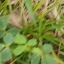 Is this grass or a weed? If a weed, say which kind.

unstructured weed
